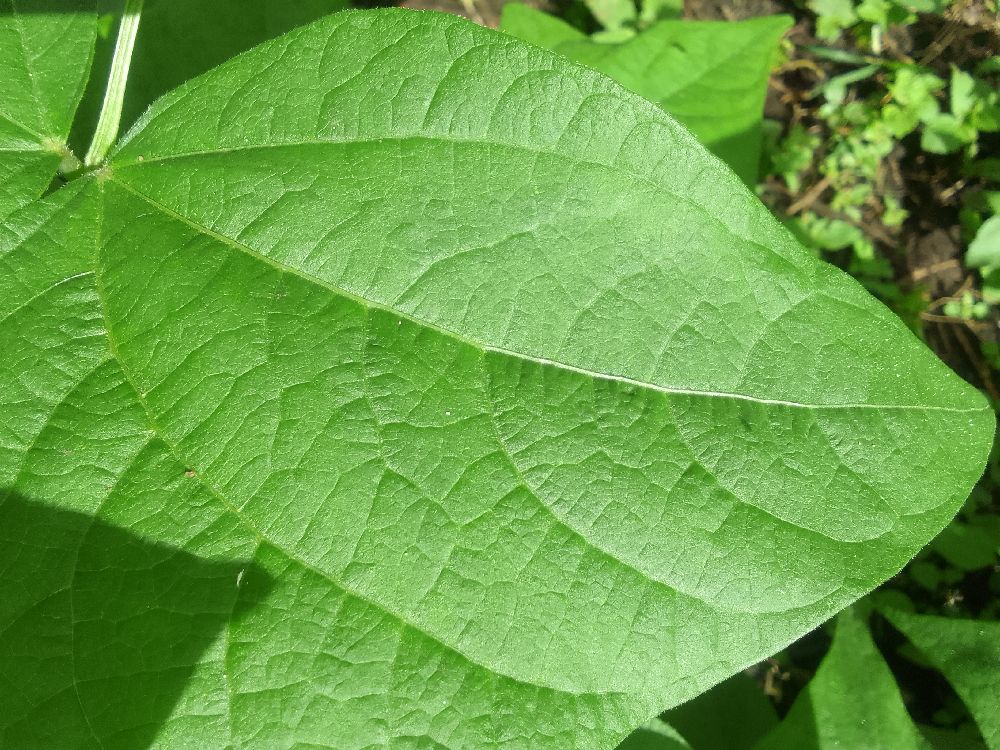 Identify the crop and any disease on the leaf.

common bean, healthy
